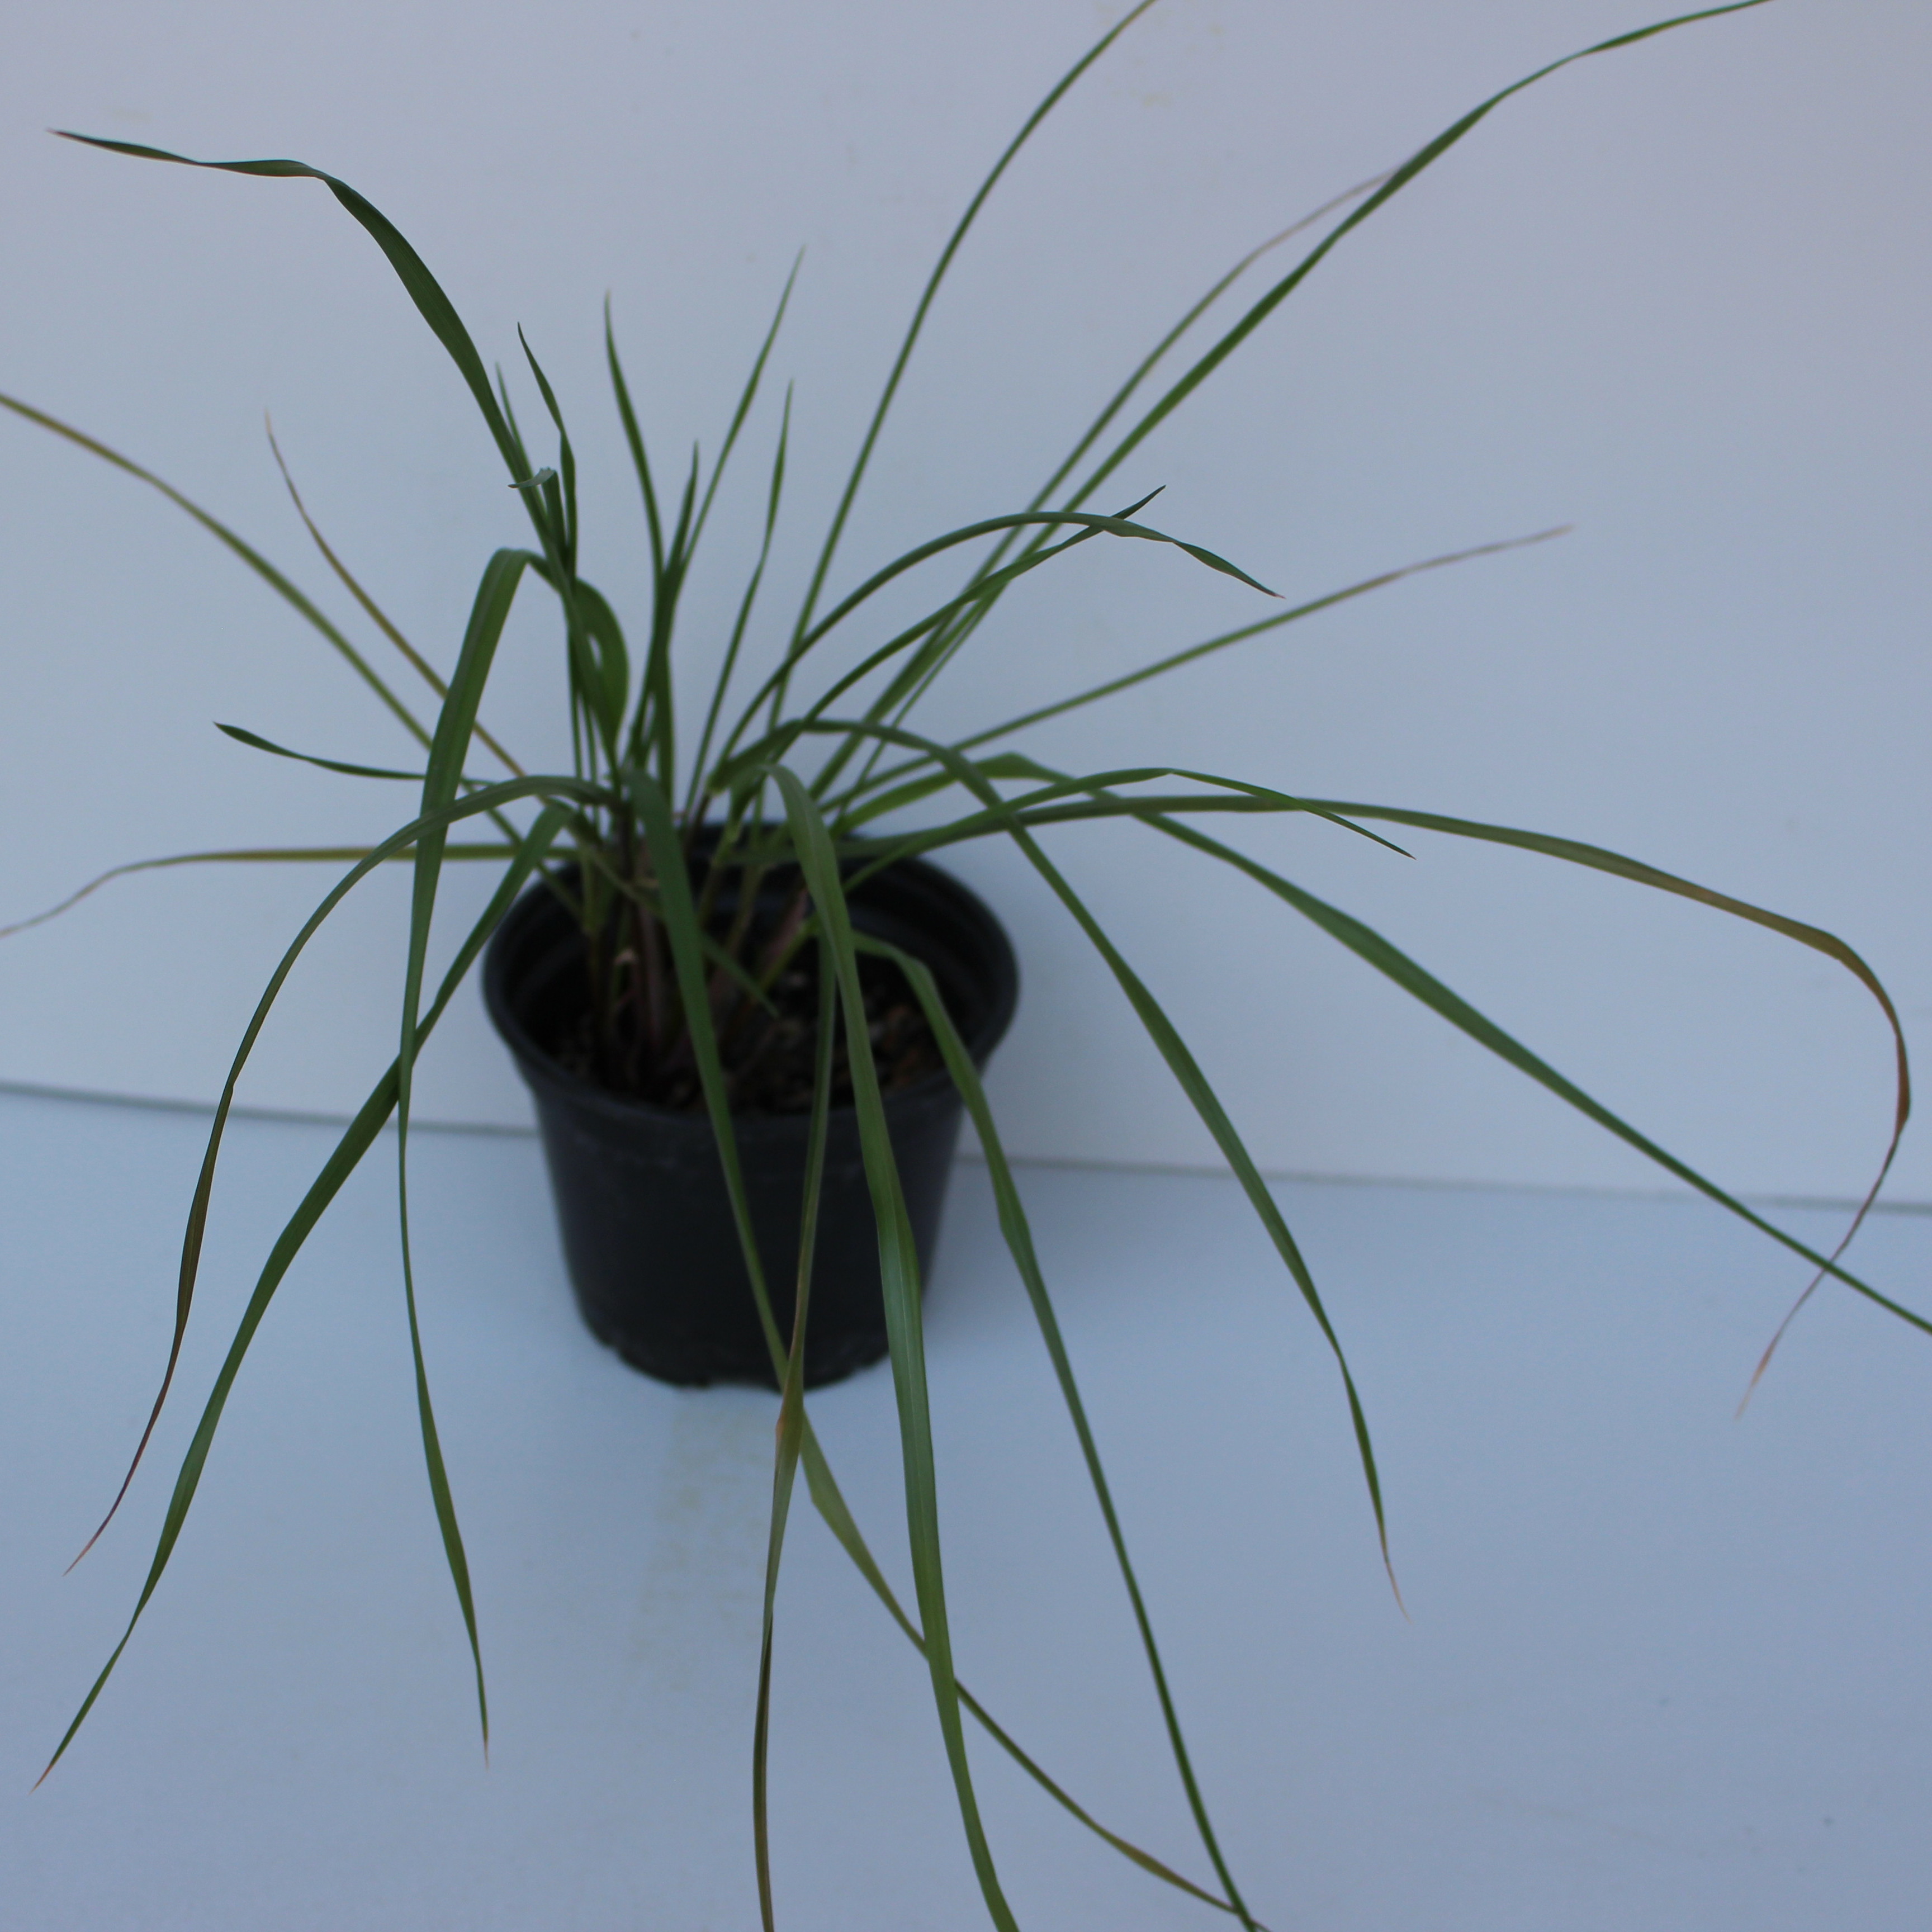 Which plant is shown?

Lolium multiflorum
